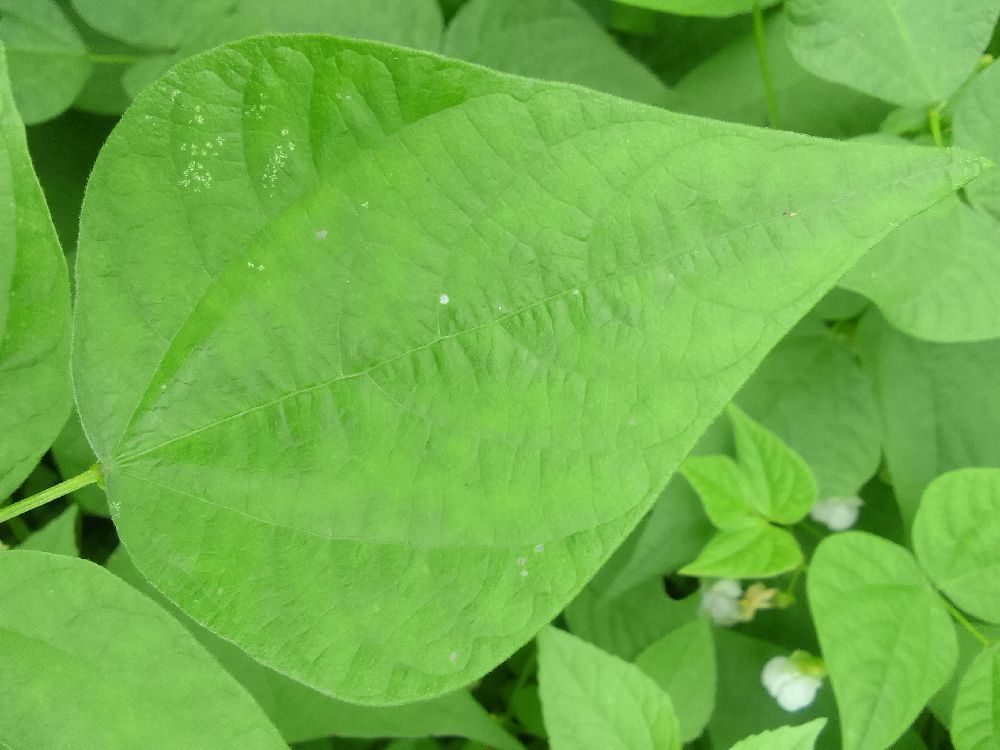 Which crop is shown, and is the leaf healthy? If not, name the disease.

common bean, healthy
